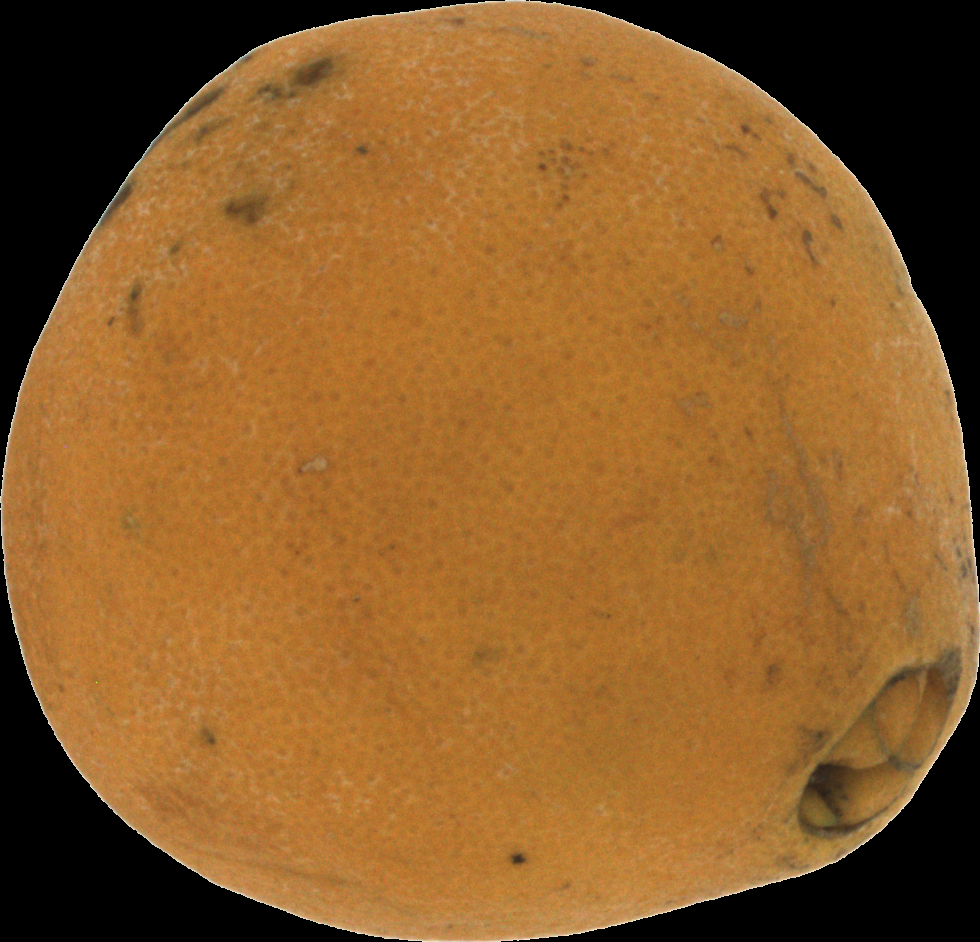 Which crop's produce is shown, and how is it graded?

orange, bad
